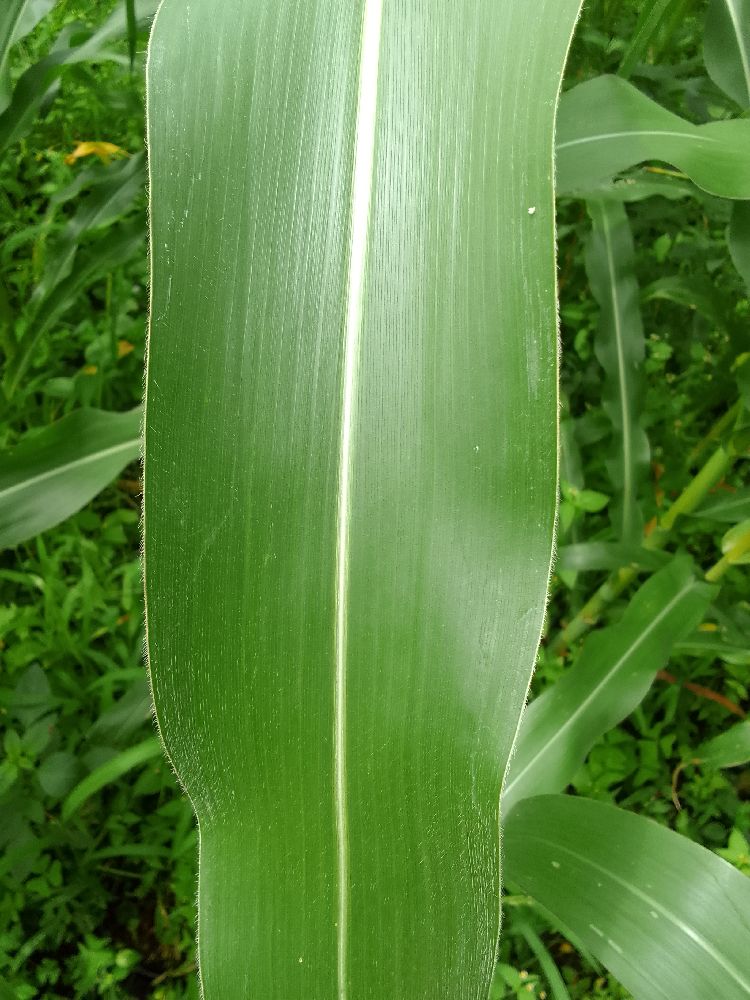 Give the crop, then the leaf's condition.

maize, healthy
